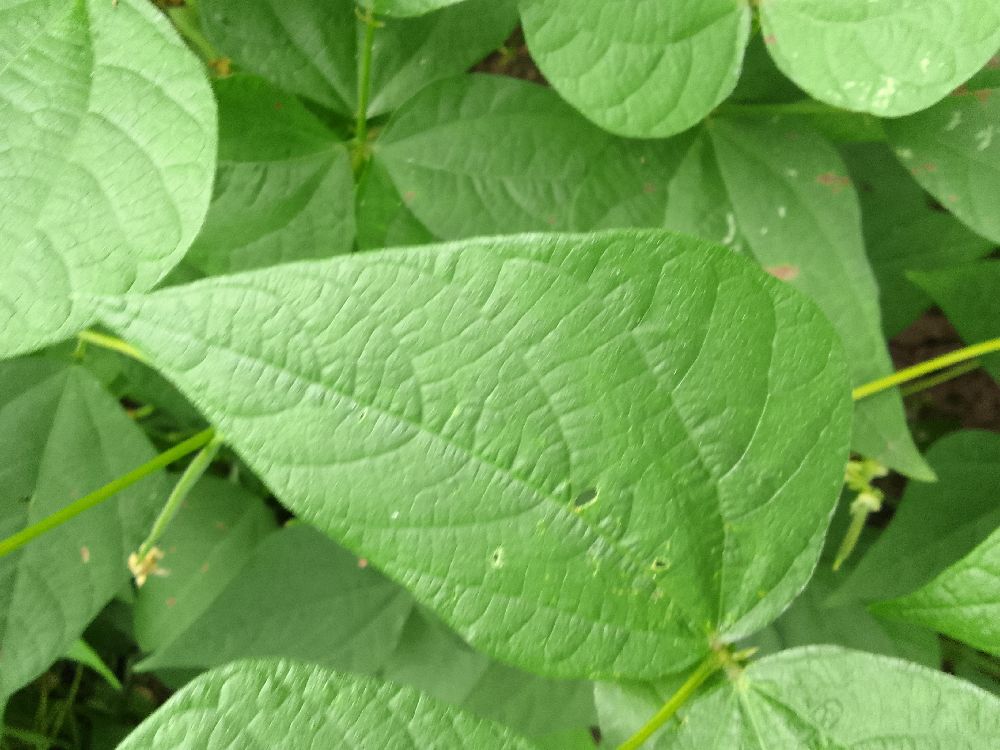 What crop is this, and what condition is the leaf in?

common bean, healthy
